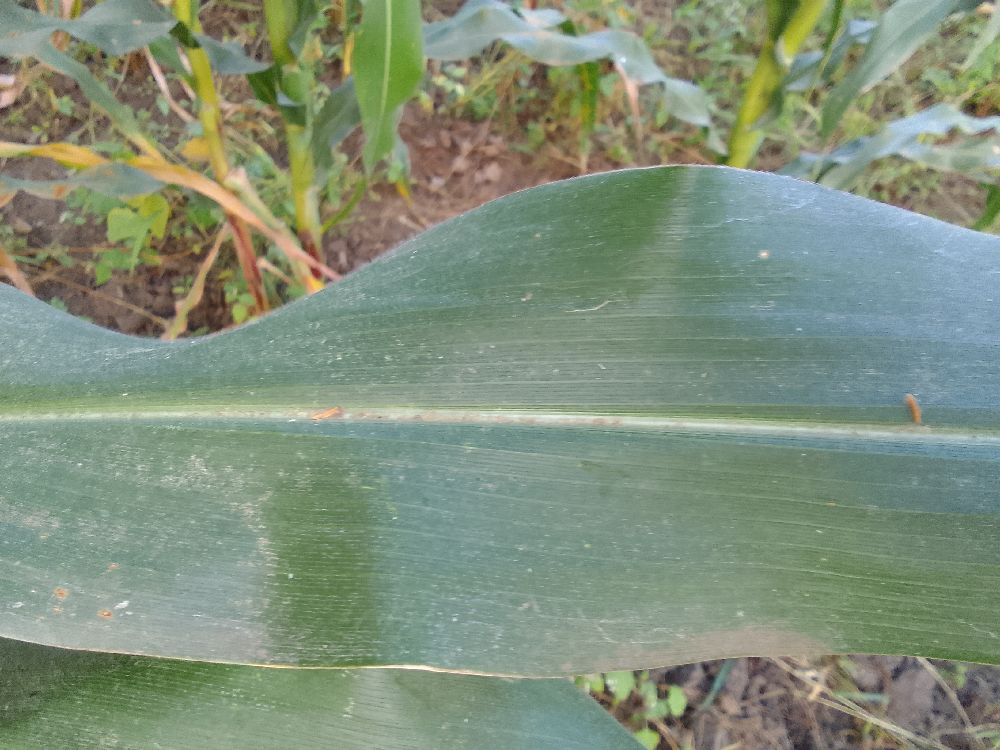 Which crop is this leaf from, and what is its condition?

maize, healthy
